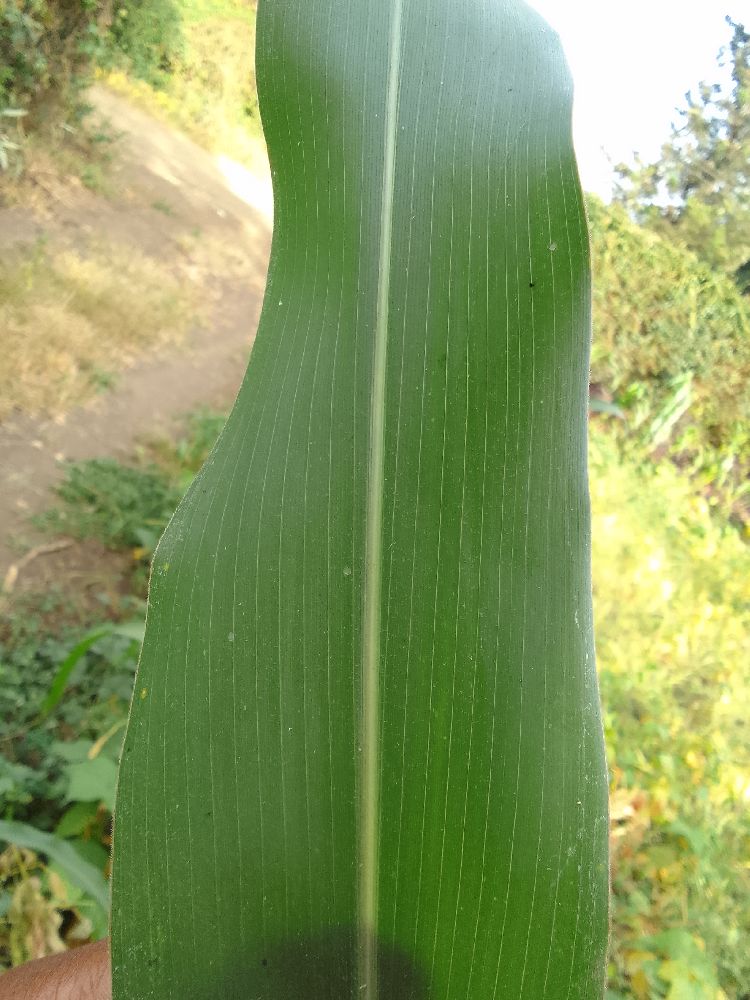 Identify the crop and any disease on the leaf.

maize, healthy
